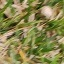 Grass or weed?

grass
